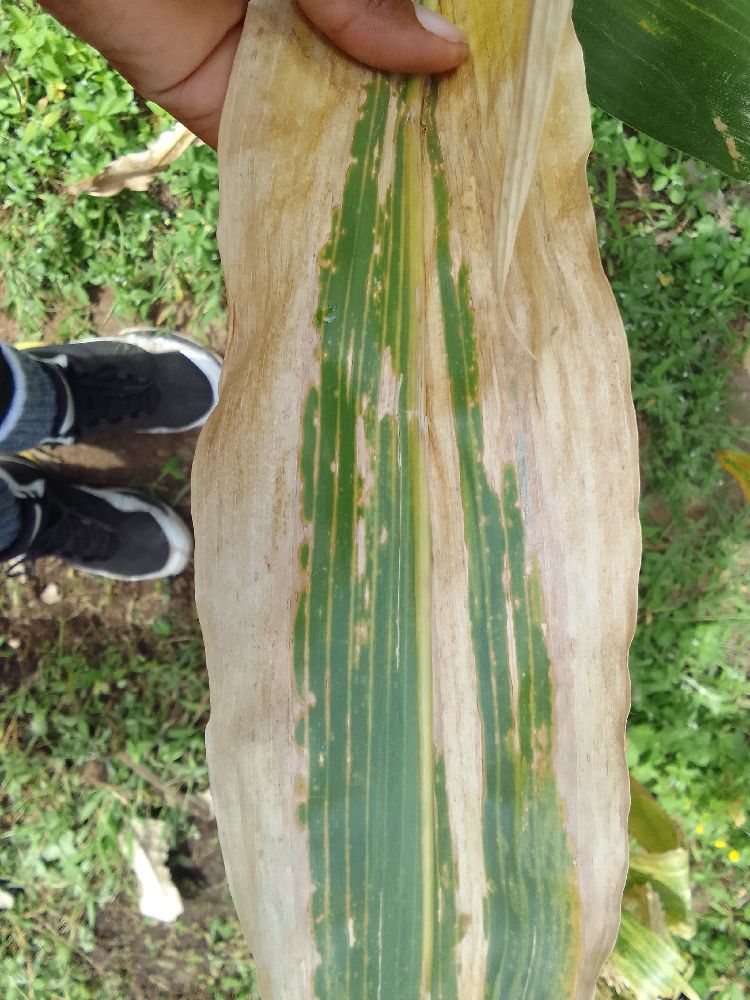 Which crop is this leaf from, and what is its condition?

maize, maize lethal necrosis
